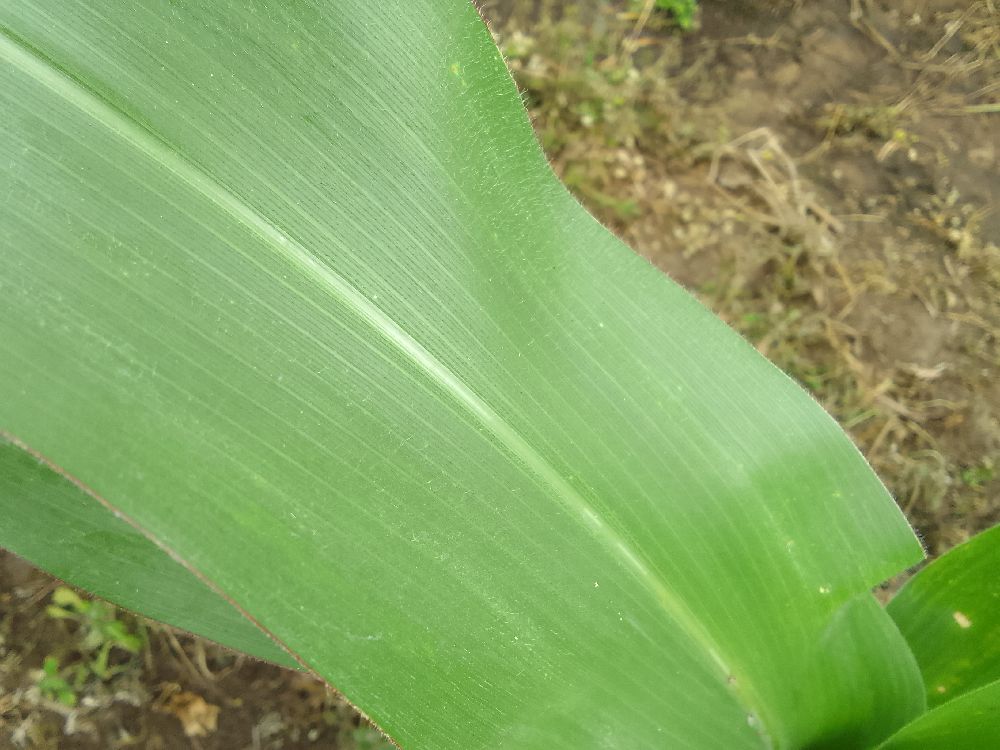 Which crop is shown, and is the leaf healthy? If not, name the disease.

maize, healthy
